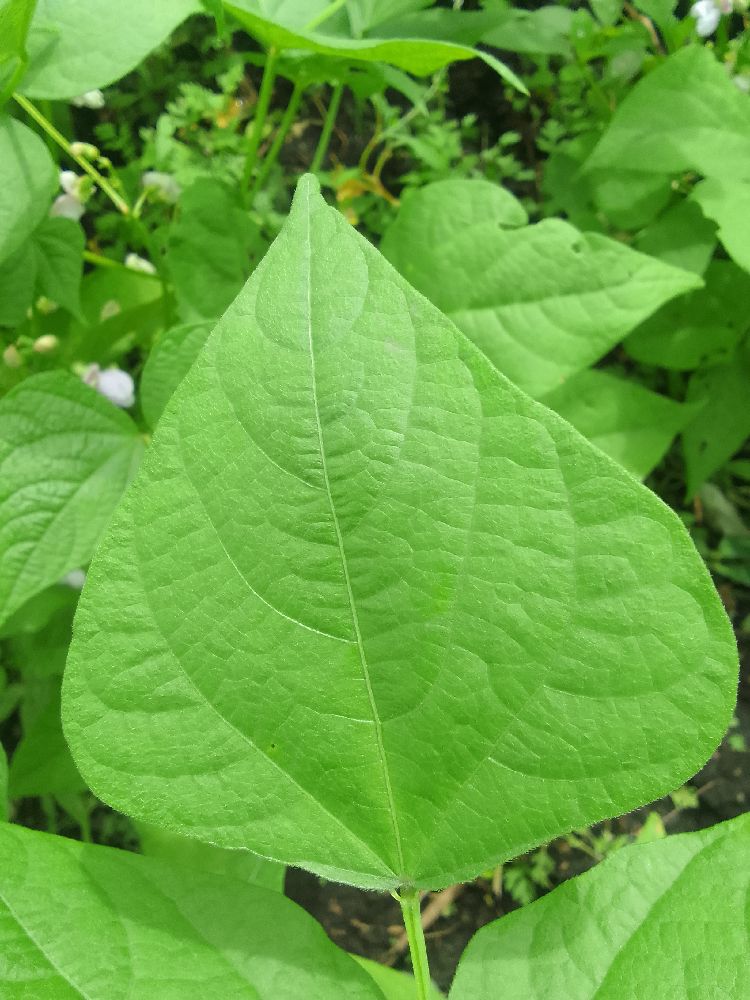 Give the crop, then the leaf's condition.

common bean, healthy
